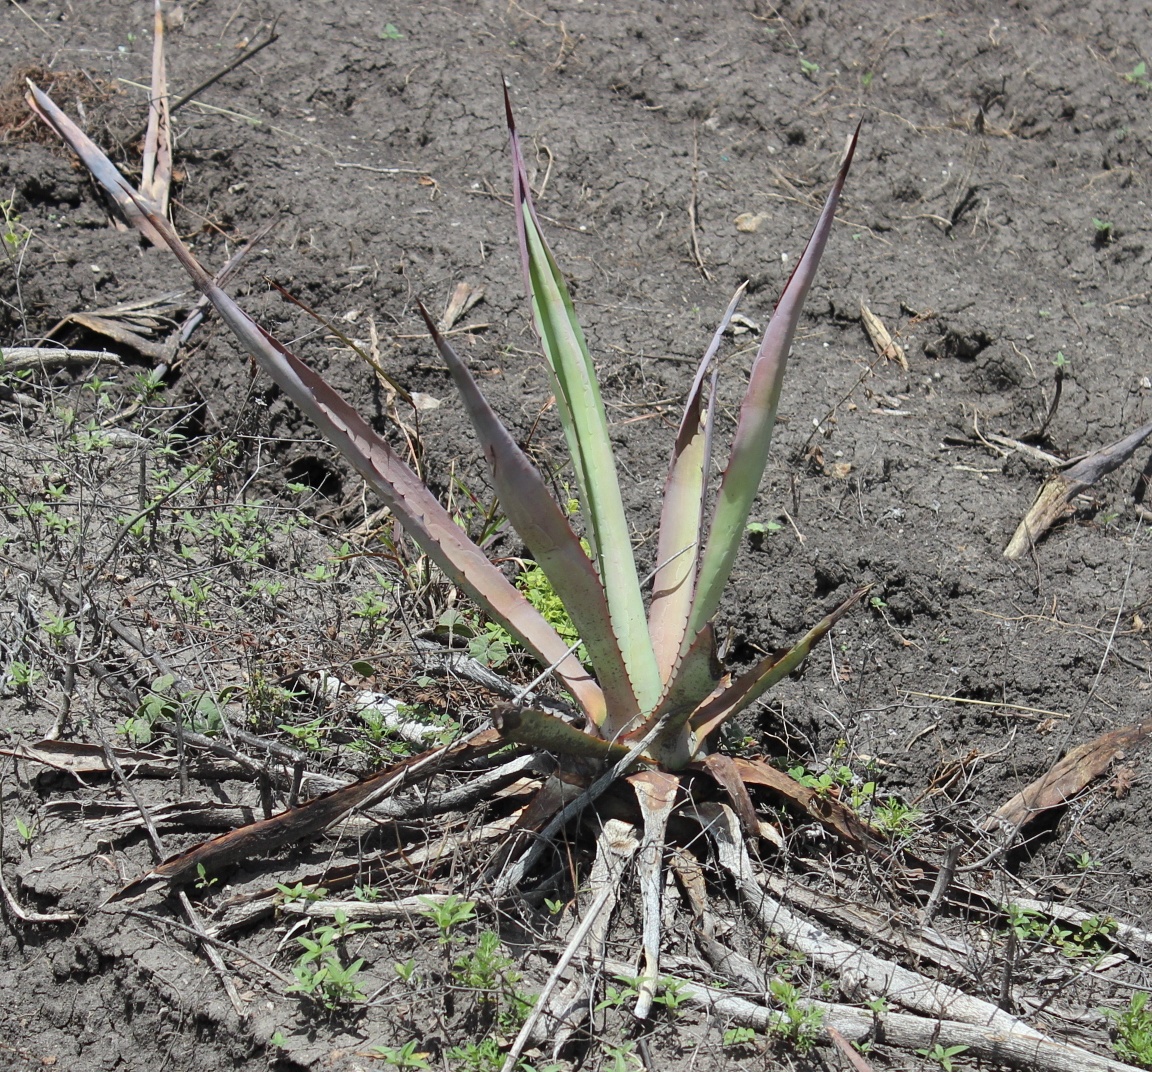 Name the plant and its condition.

agave, sick
